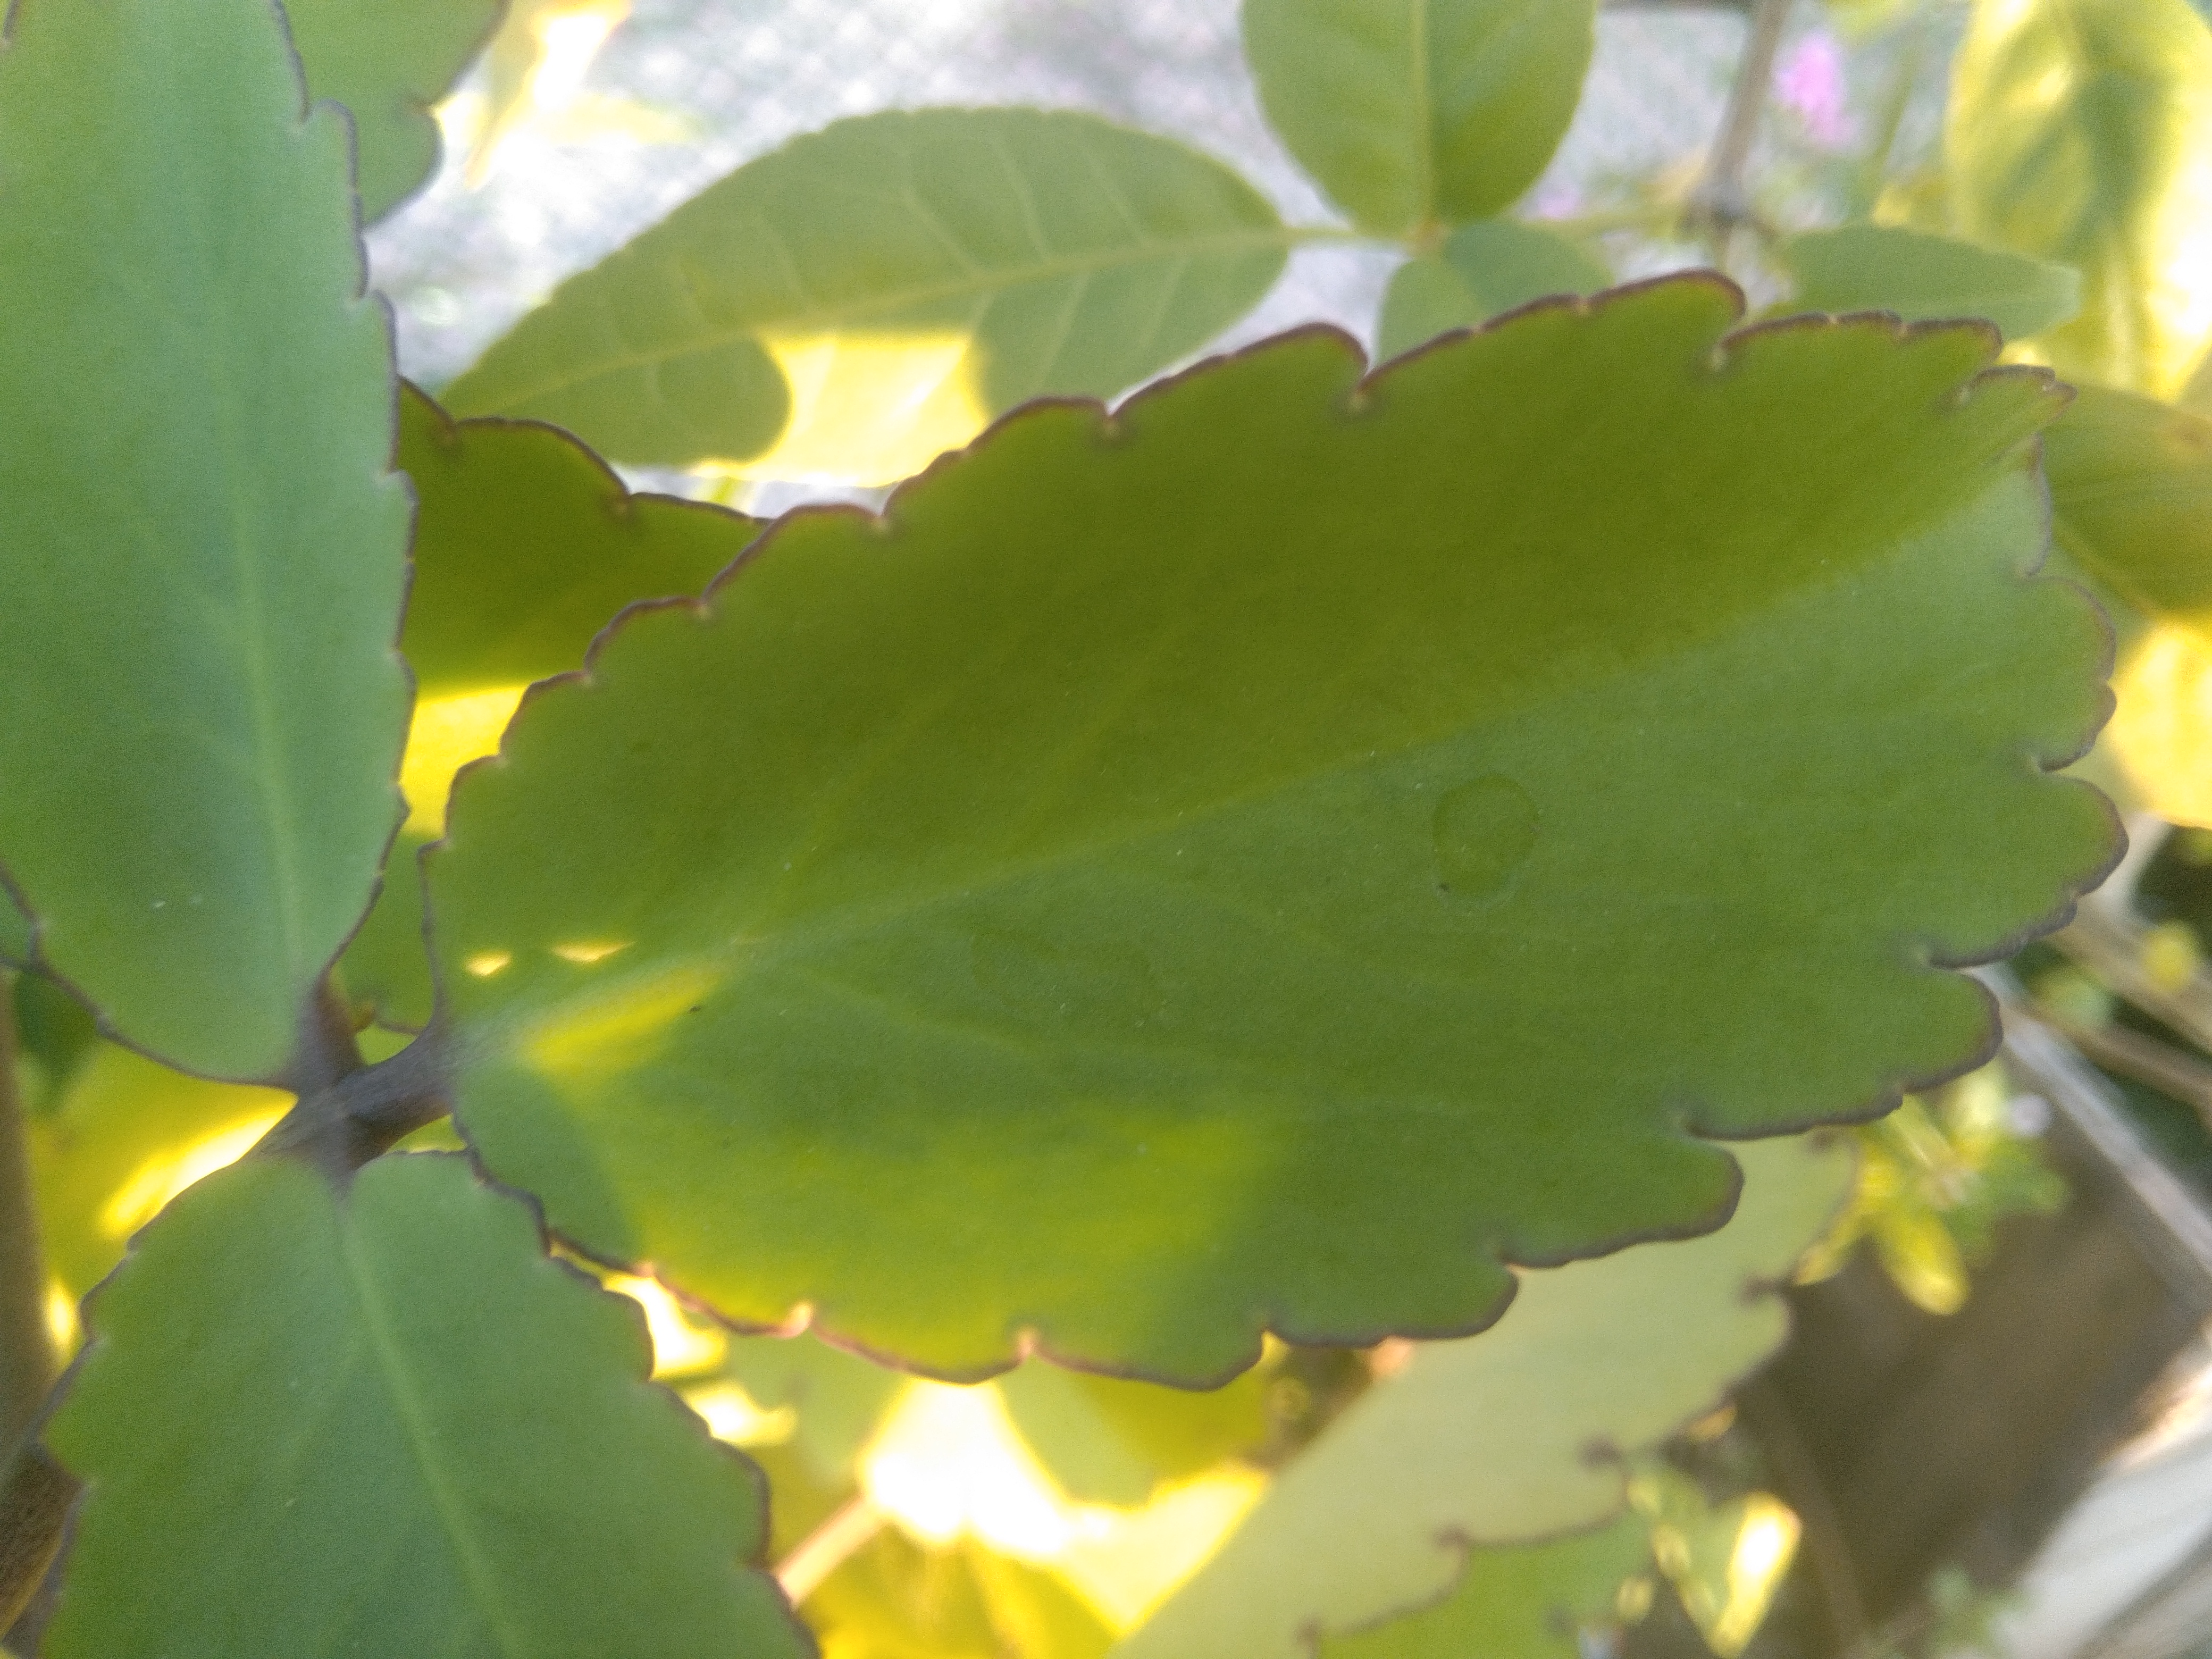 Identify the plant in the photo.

pathorkuci
